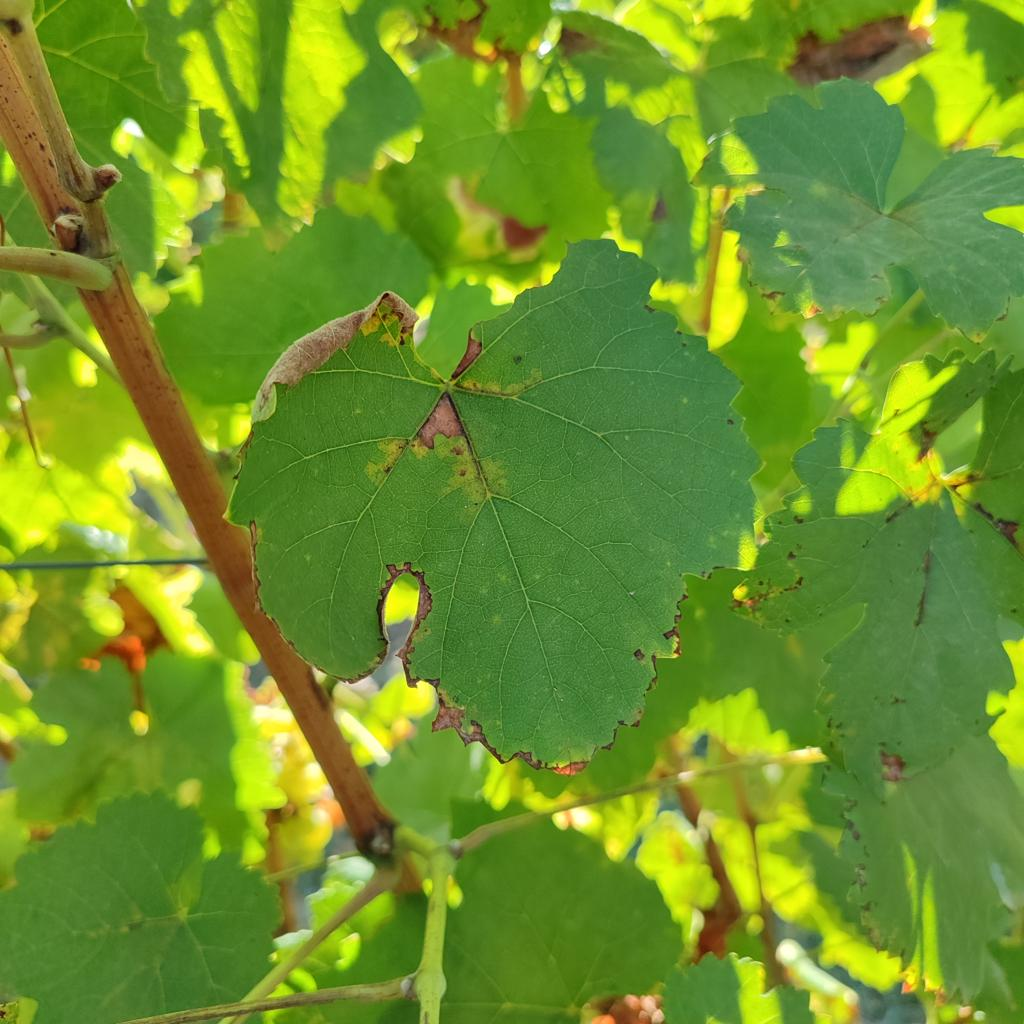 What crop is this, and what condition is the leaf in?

grapevine, downy mildew
